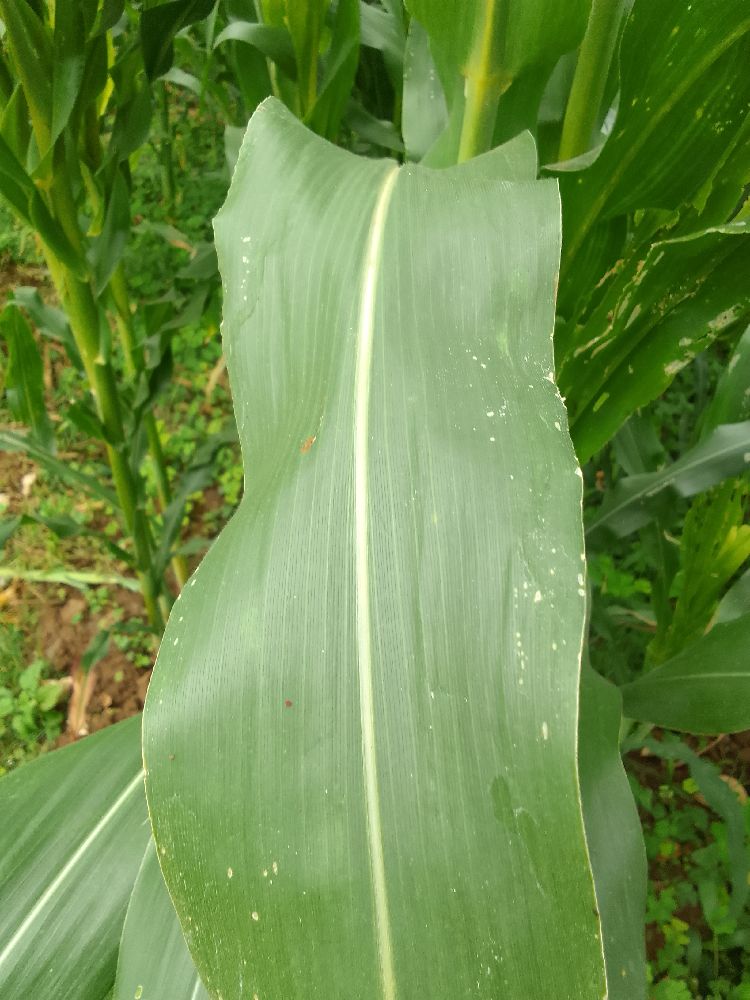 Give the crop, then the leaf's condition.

maize, healthy
